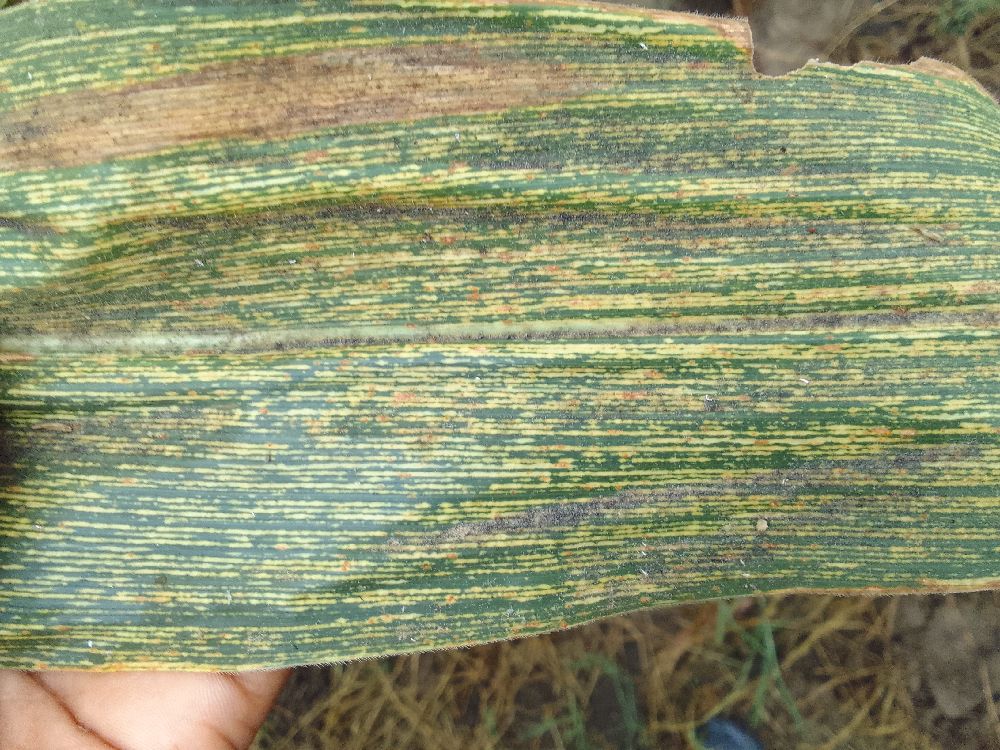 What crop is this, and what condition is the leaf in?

maize, maize streak virus
